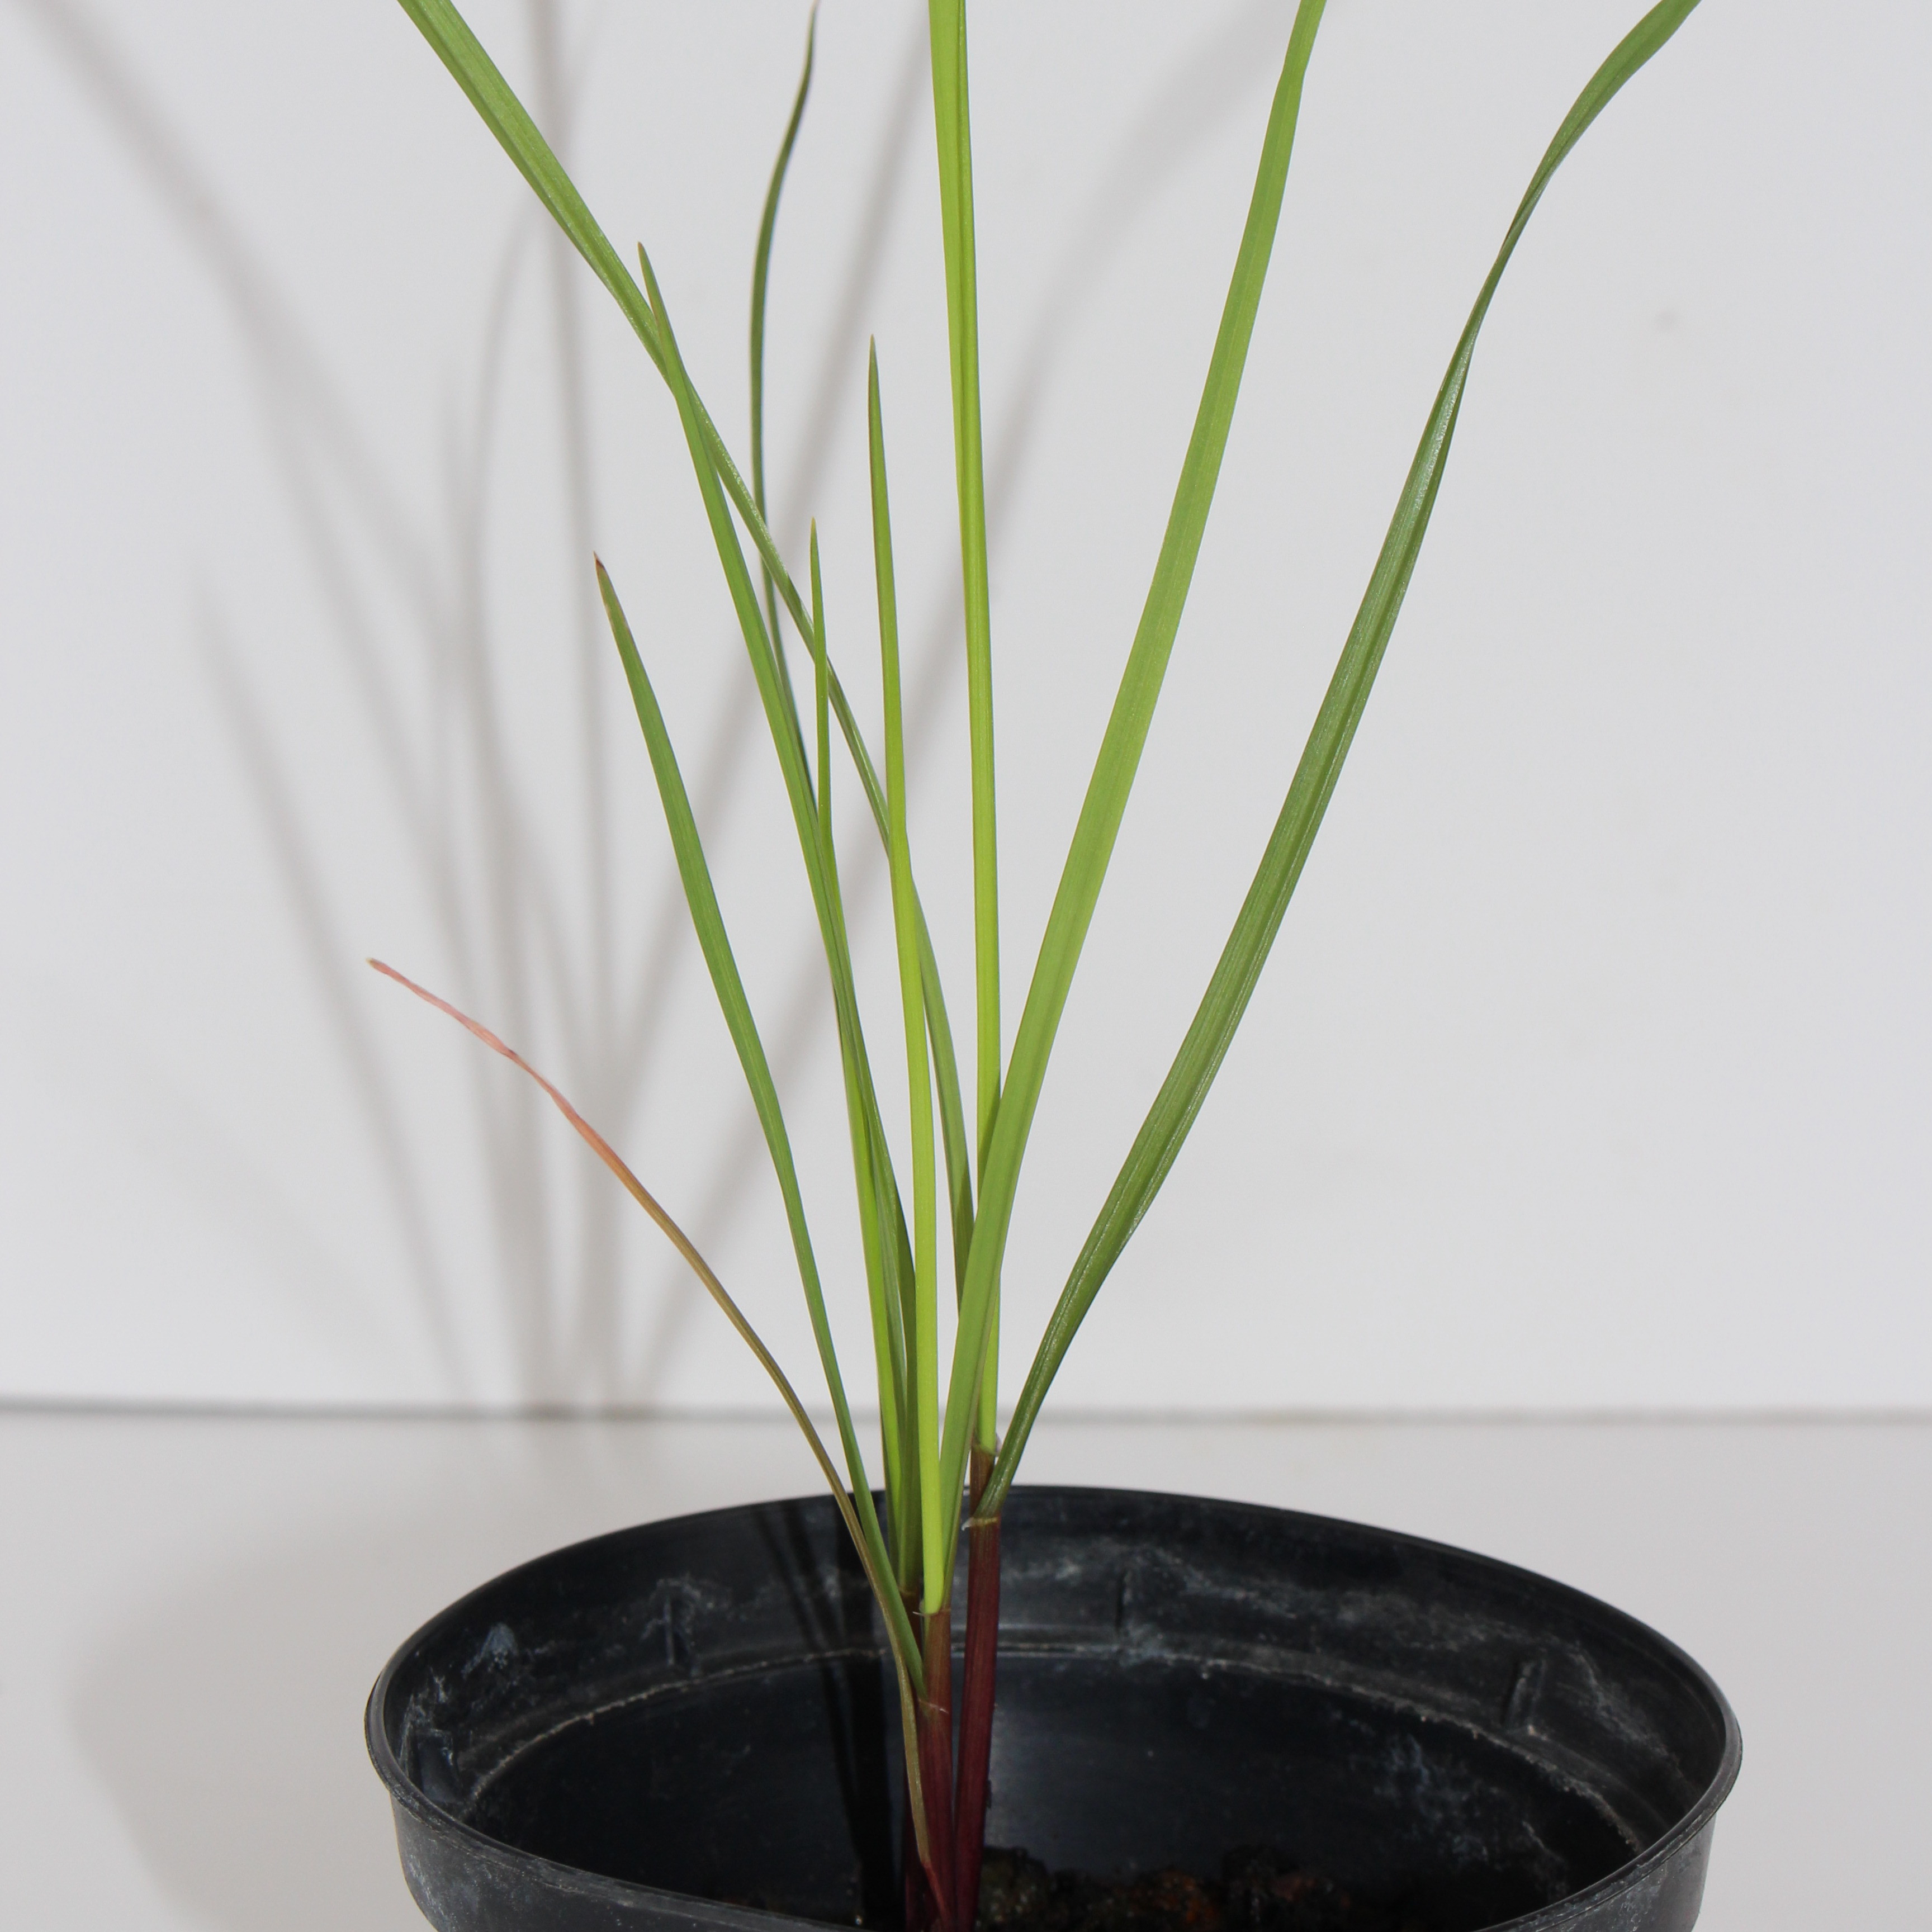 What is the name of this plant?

Lolium multiflorum
